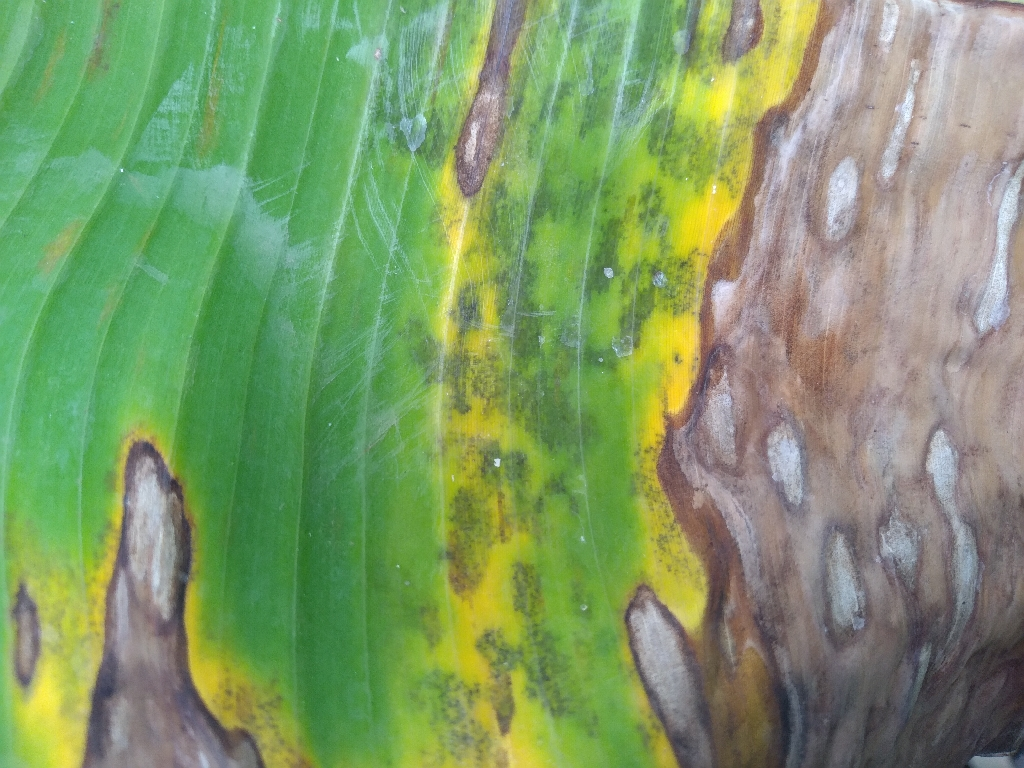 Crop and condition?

banana, black sigatoka
